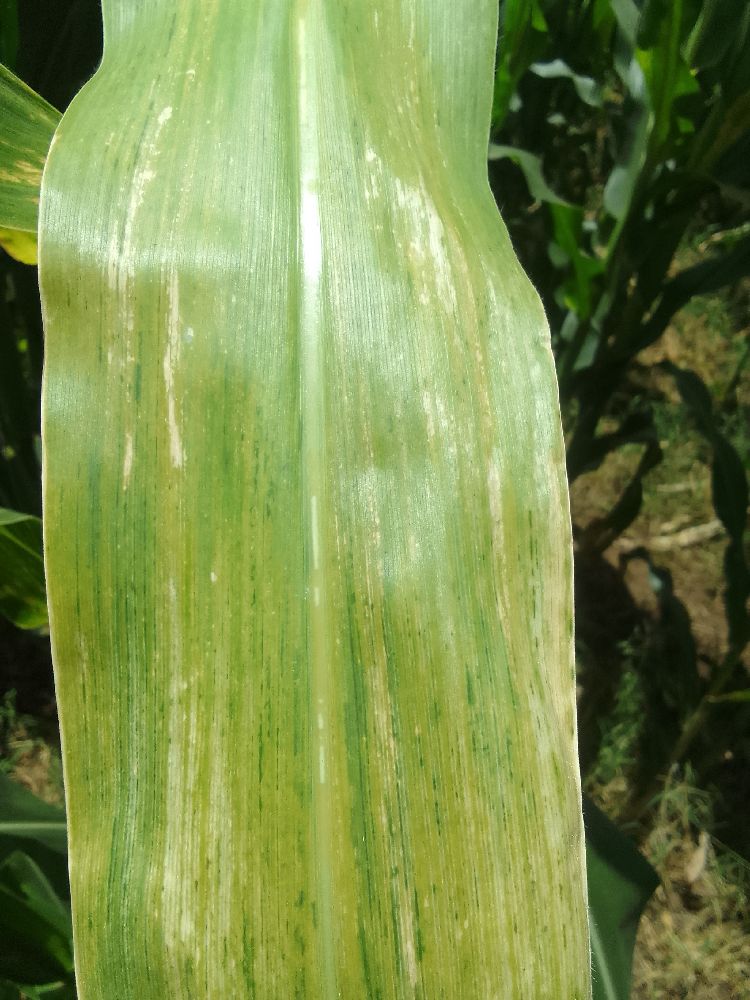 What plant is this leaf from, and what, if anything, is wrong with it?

maize, maize lethal necrosis
